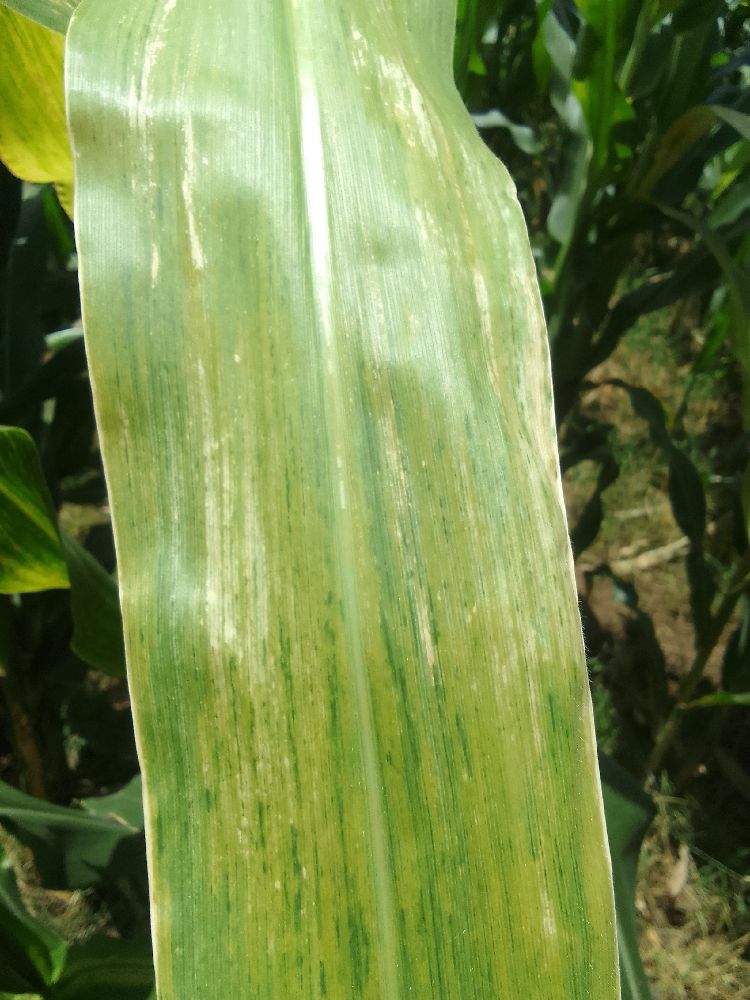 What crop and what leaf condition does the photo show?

maize, maize lethal necrosis
